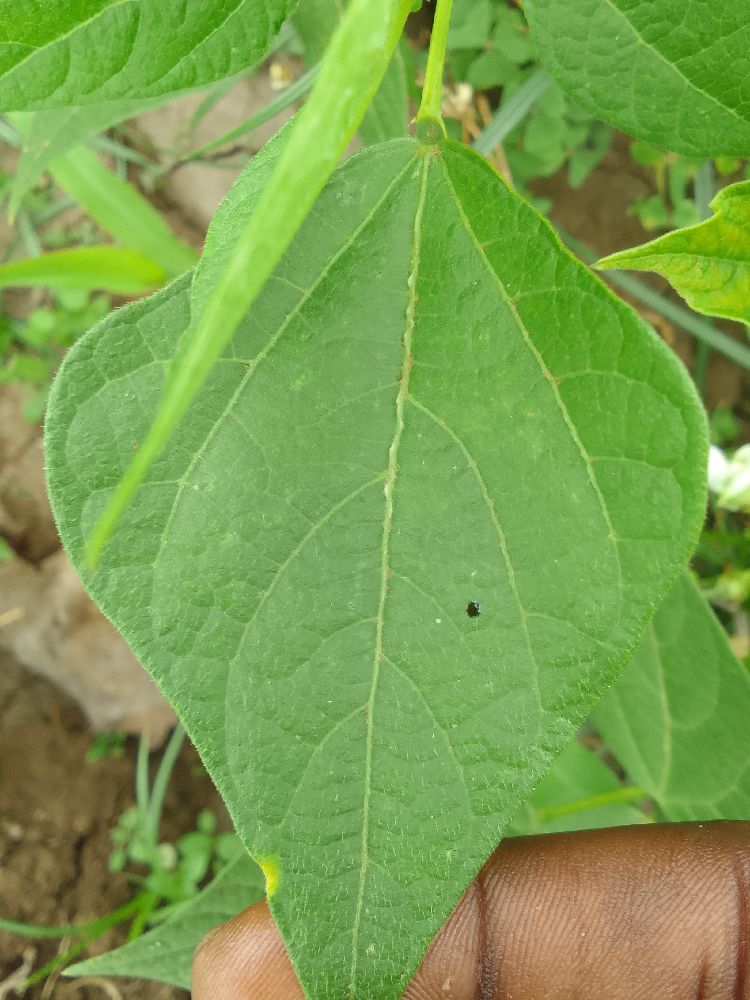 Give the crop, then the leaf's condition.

common bean, healthy
